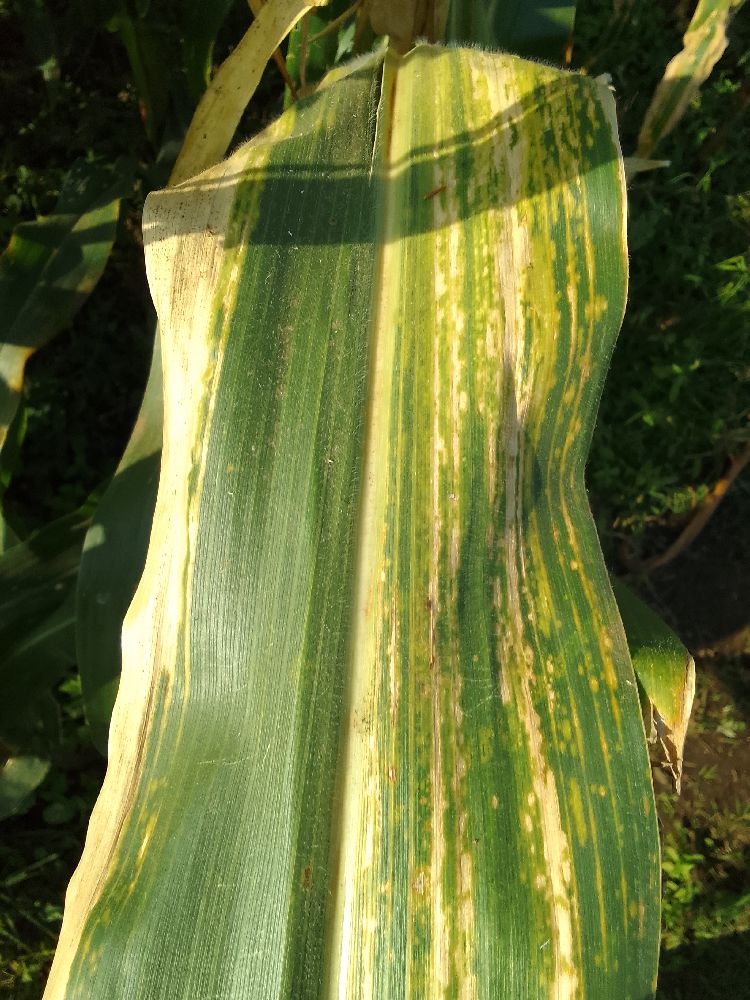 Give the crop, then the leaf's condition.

maize, maize lethal necrosis
